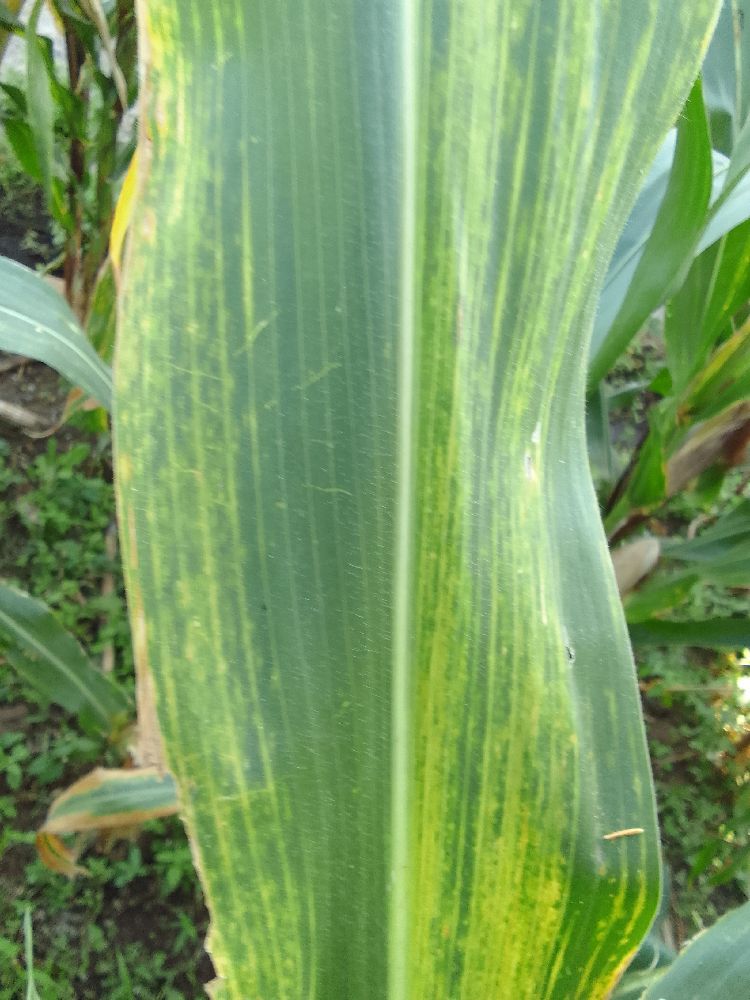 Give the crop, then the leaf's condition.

maize, maize lethal necrosis
